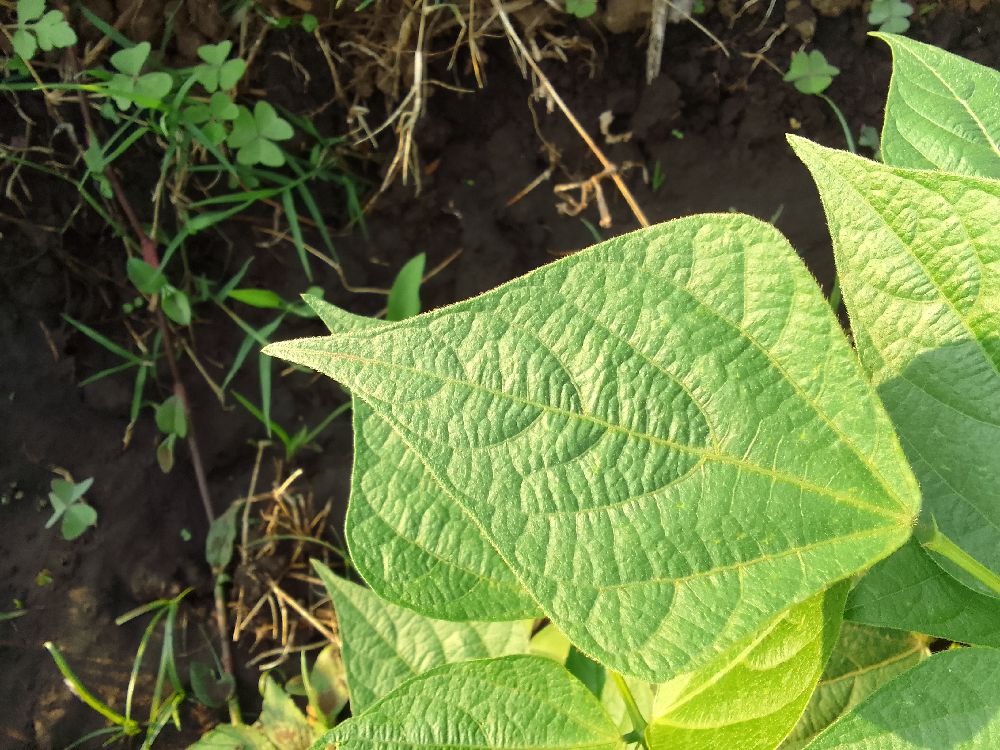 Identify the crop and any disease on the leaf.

common bean, healthy
